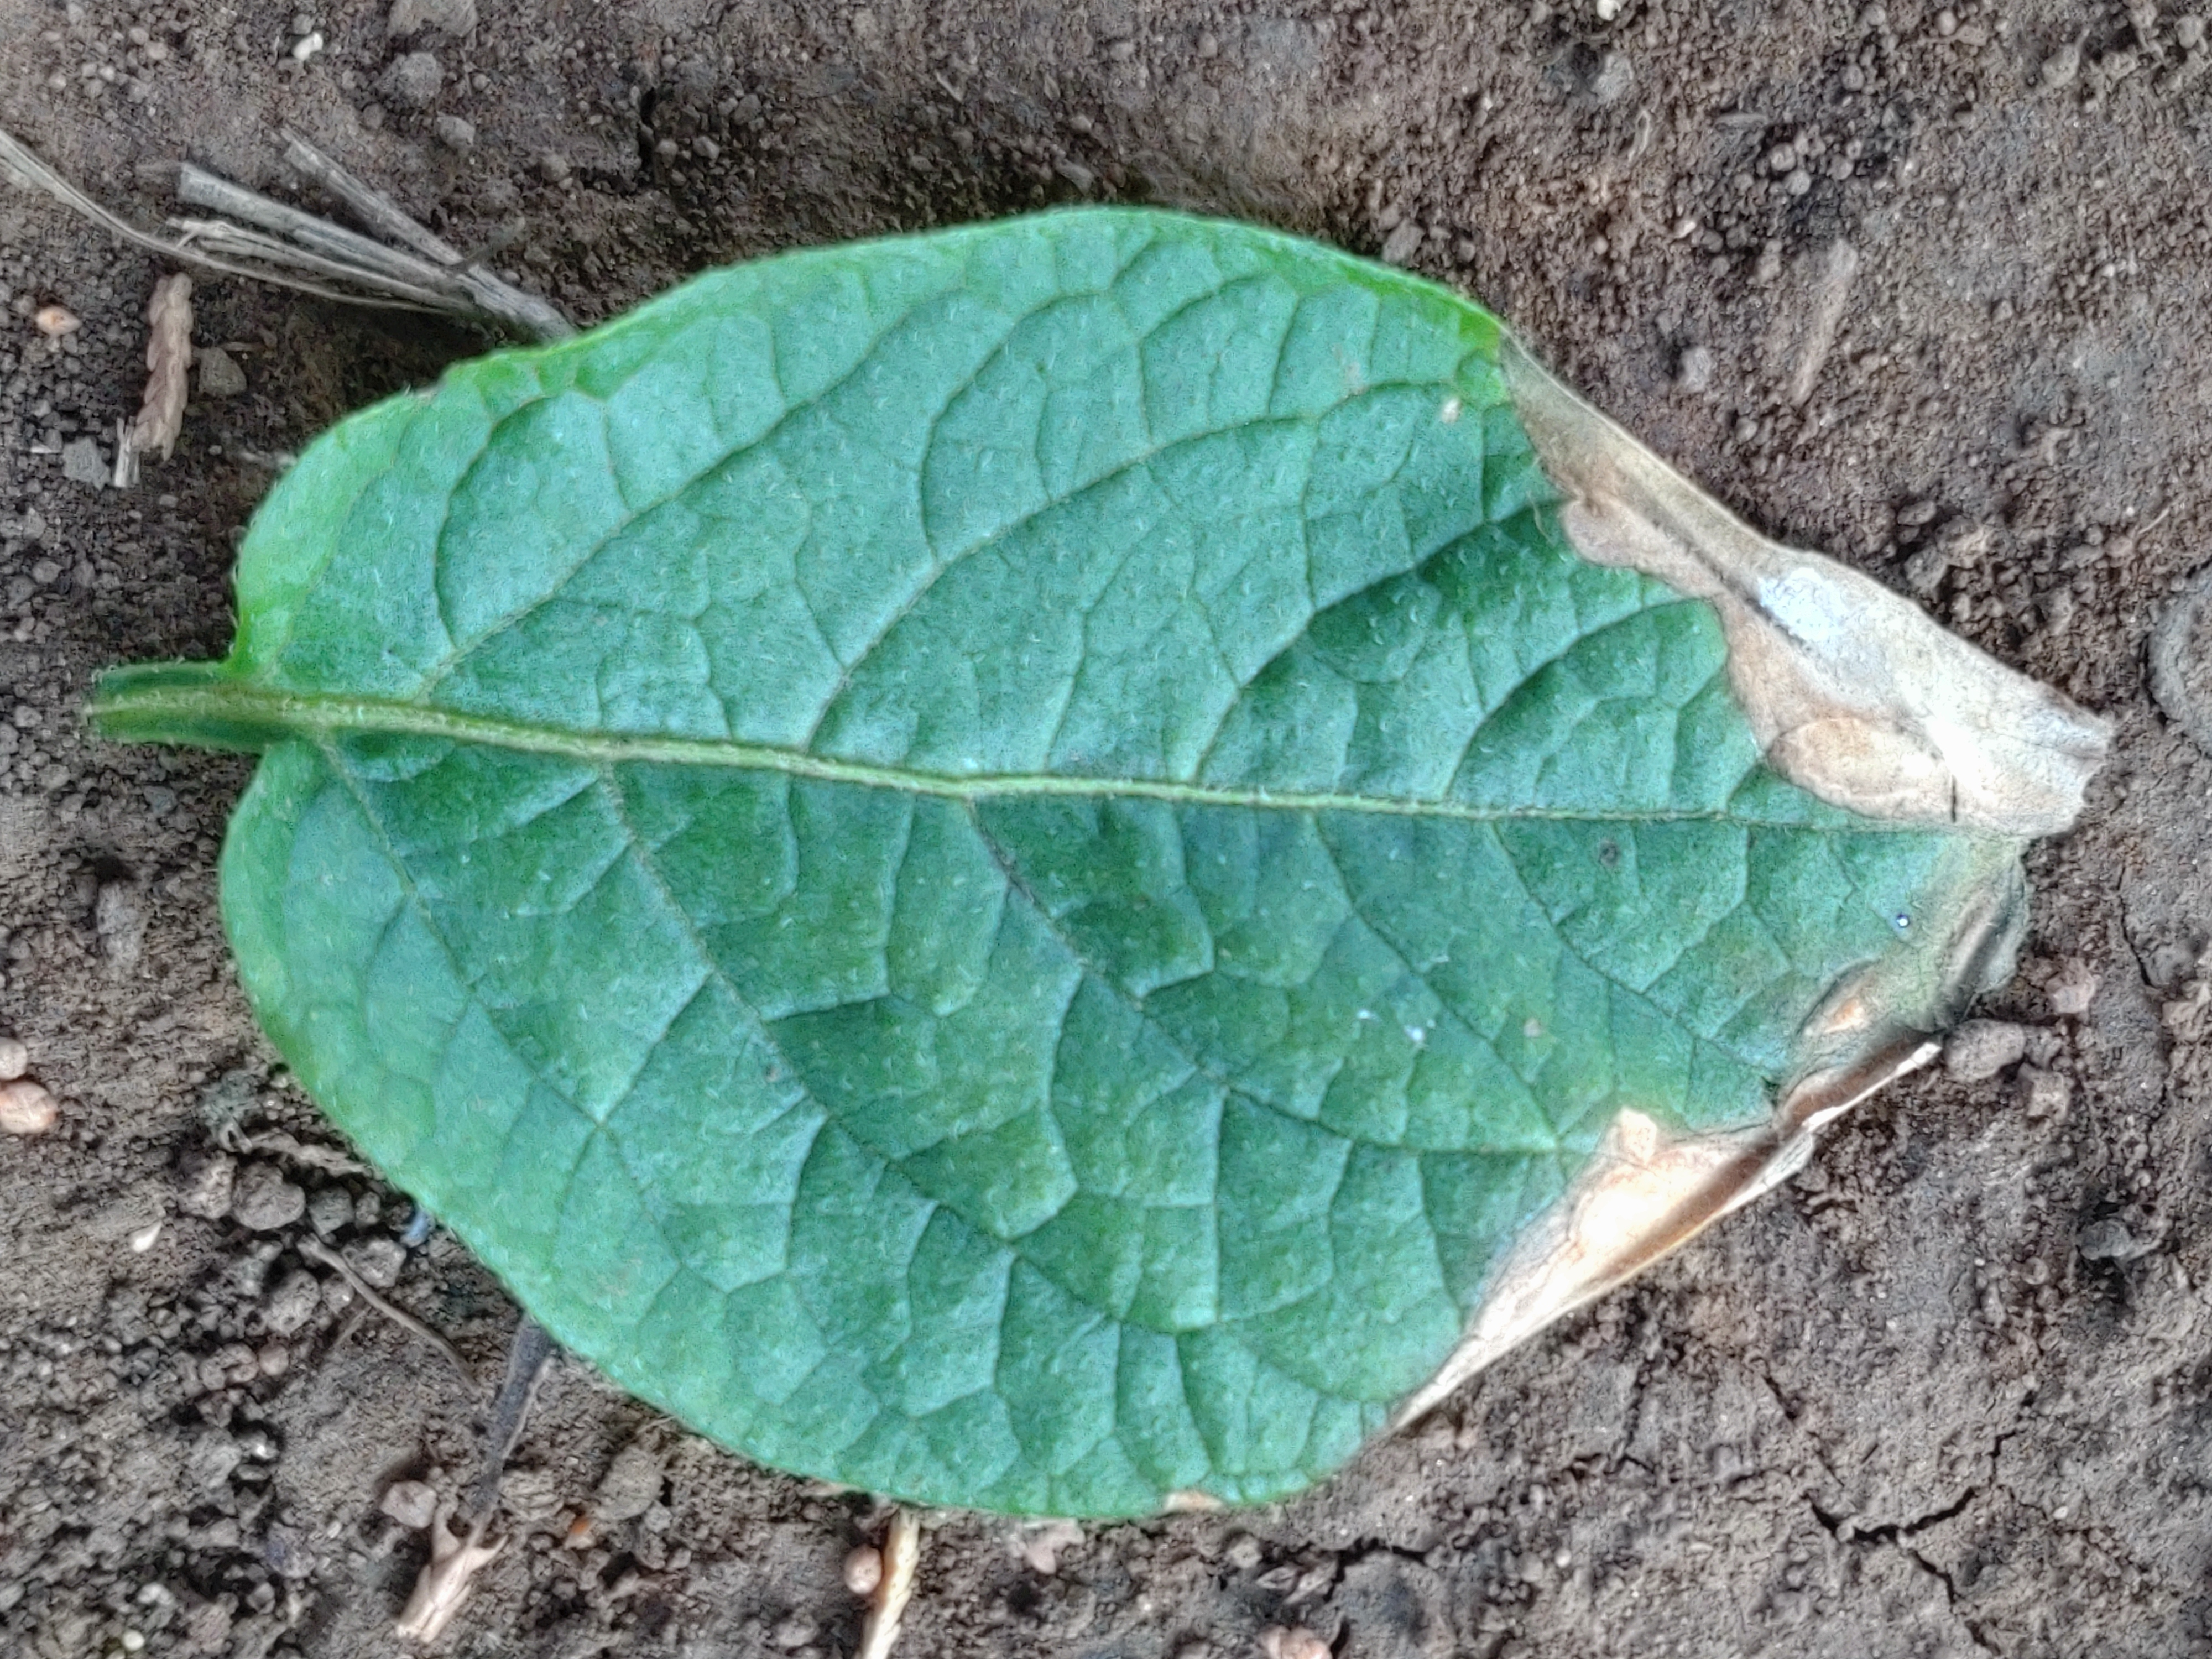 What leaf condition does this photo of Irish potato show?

early blight
